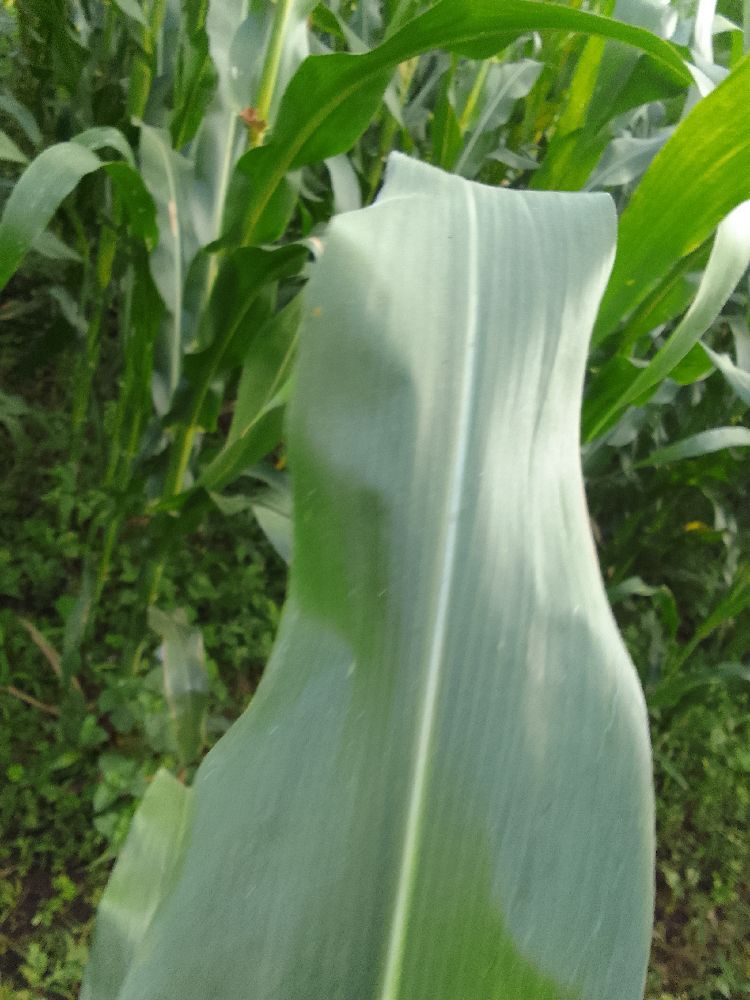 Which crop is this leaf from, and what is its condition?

maize, healthy
